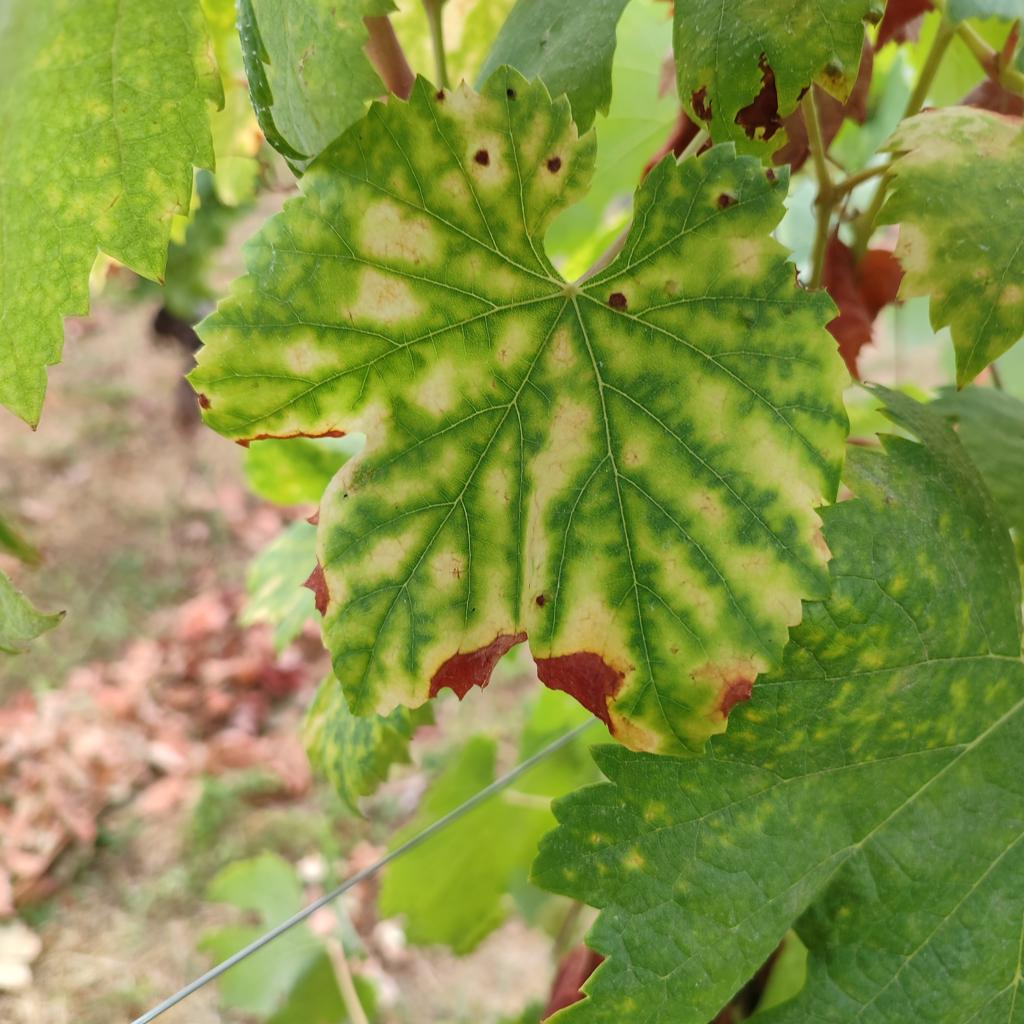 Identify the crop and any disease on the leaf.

grapevine, esca complex
